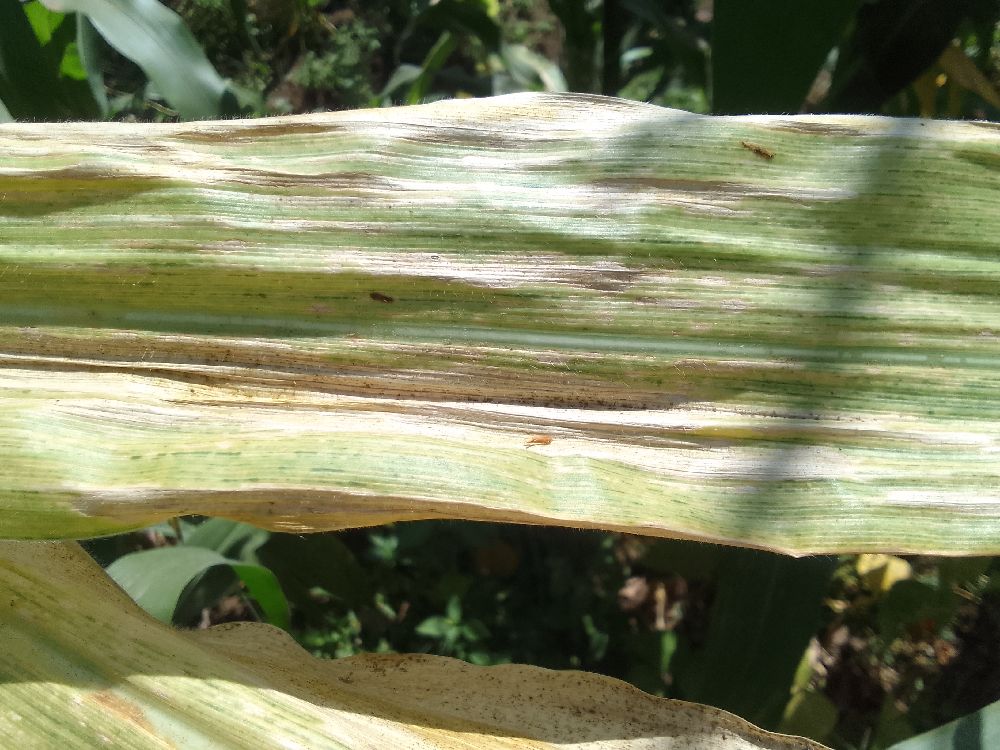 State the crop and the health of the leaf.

maize, maize lethal necrosis
